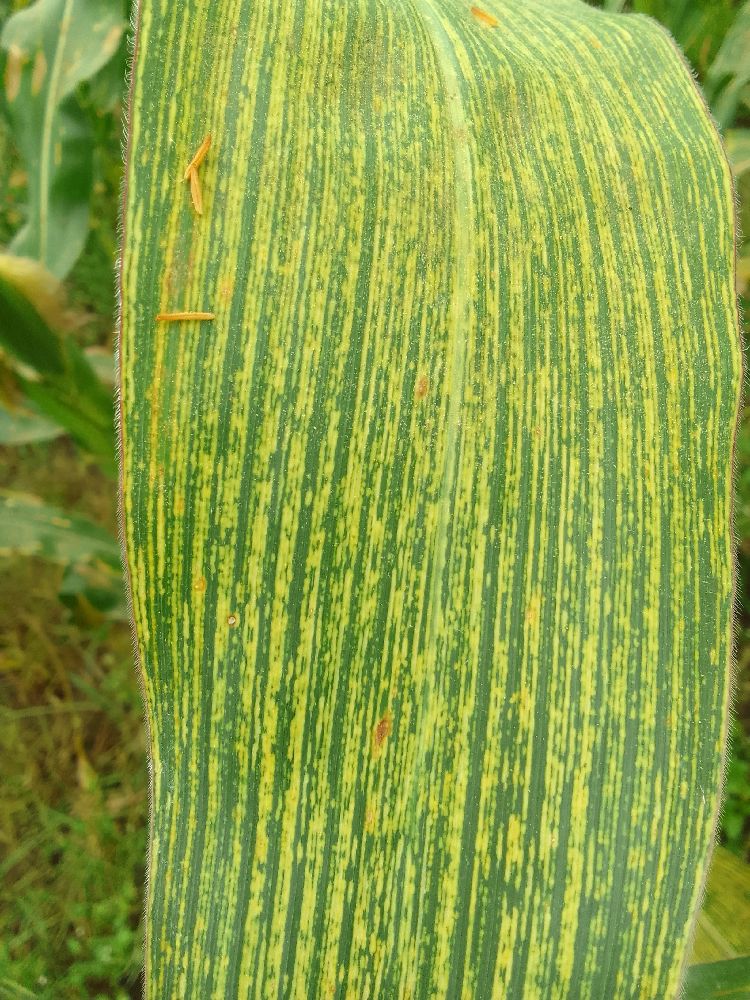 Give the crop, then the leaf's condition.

maize, maize streak virus
